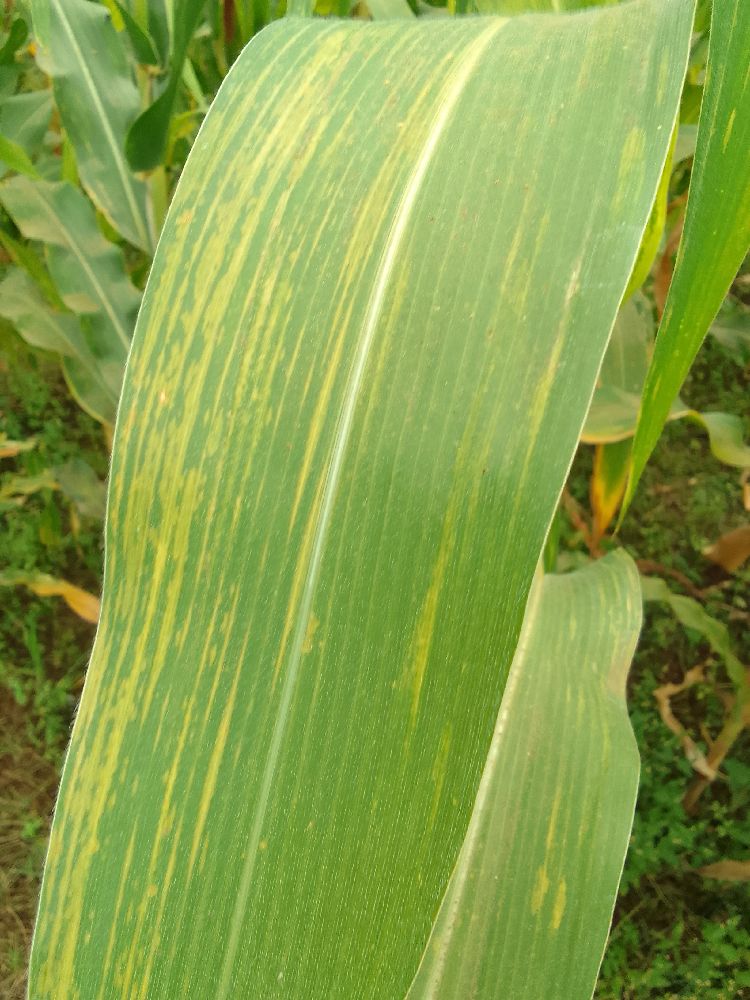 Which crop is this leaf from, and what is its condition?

maize, maize lethal necrosis
